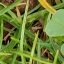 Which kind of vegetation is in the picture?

unstructured weed
